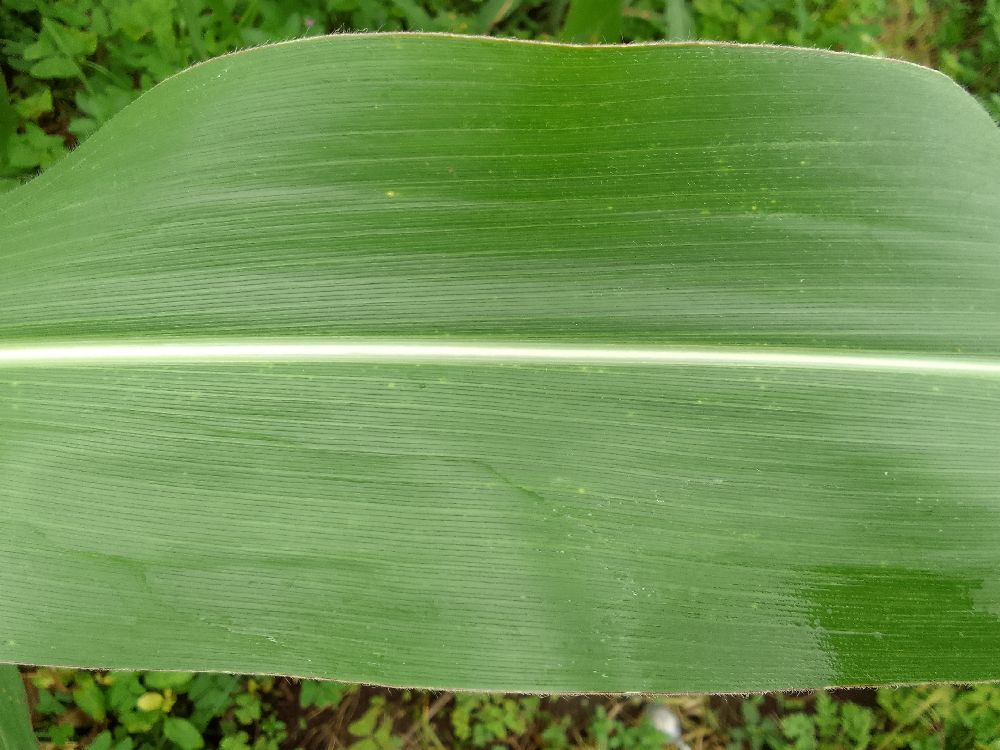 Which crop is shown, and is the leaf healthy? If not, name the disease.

maize, healthy
